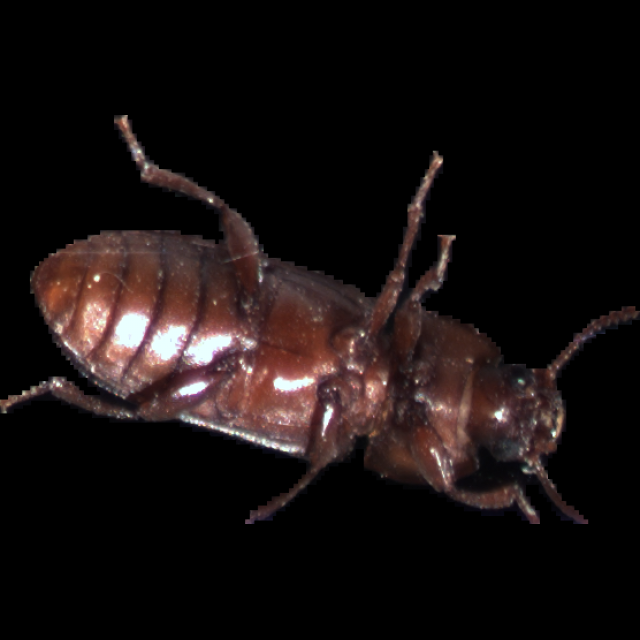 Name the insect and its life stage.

mealworm beetle
